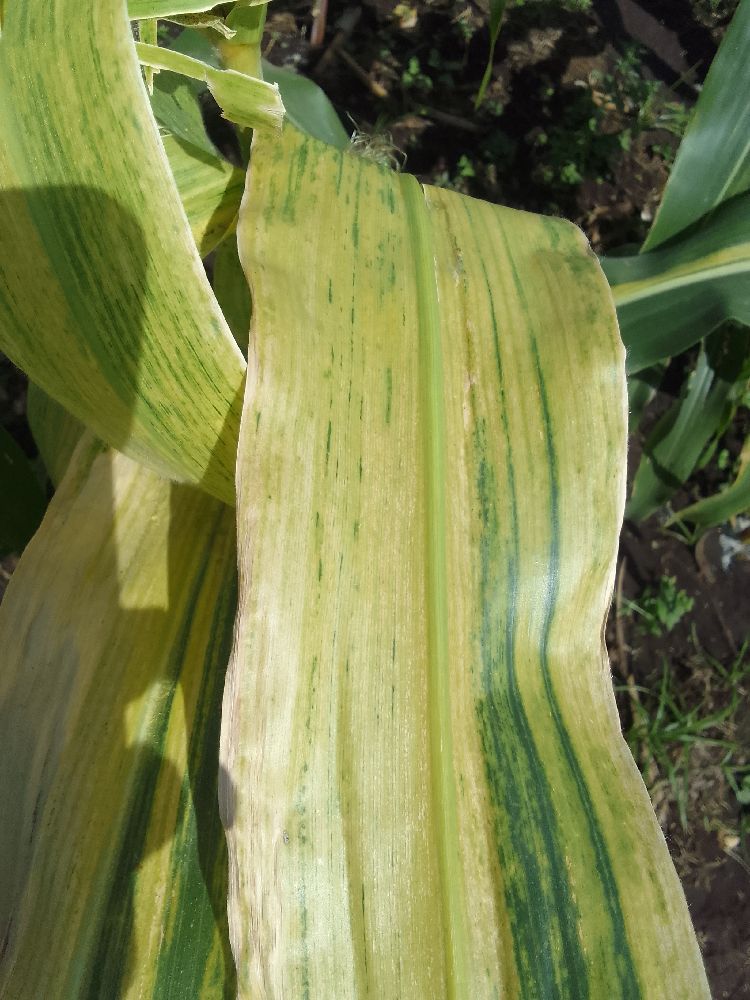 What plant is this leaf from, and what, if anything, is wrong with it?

maize, maize lethal necrosis
